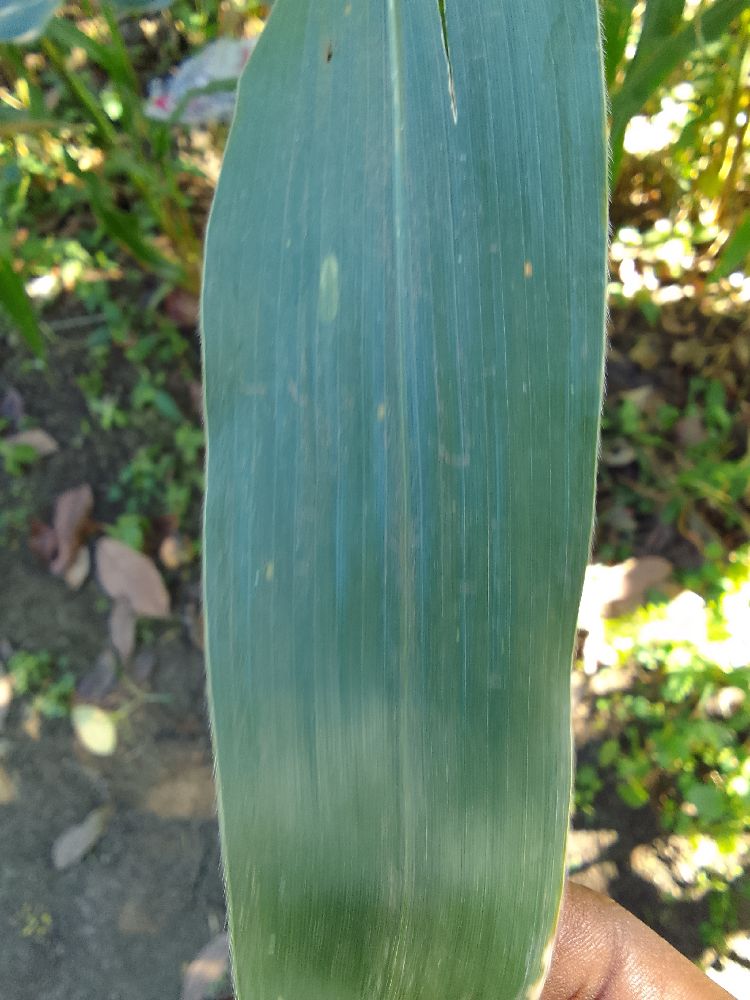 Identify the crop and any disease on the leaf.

maize, healthy
